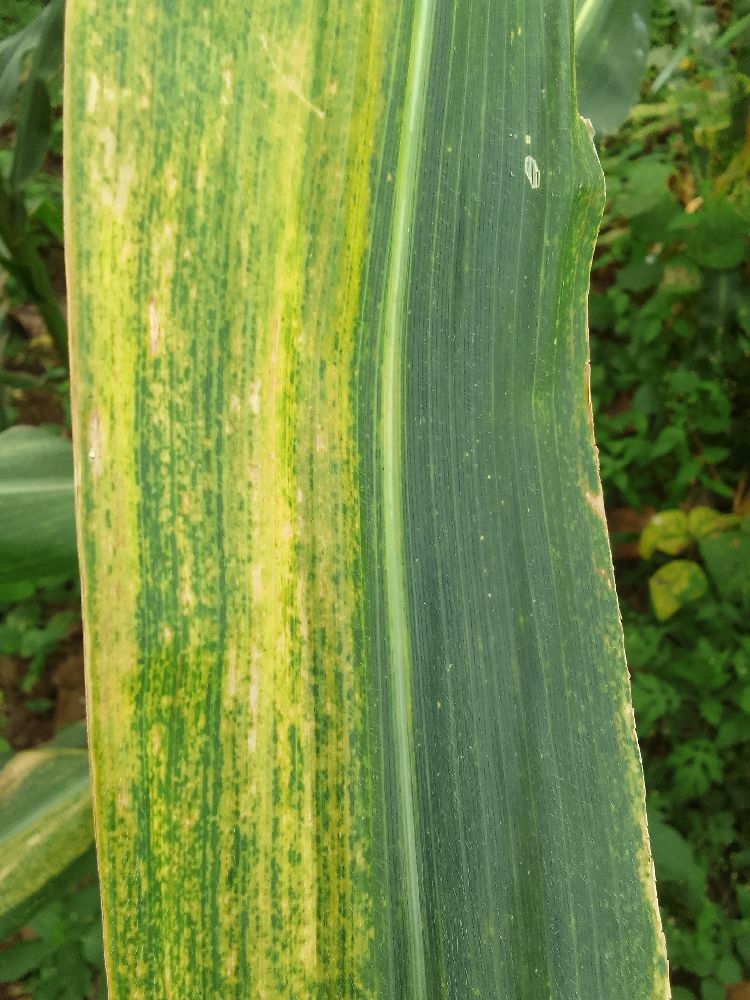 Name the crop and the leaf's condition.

maize, maize lethal necrosis
